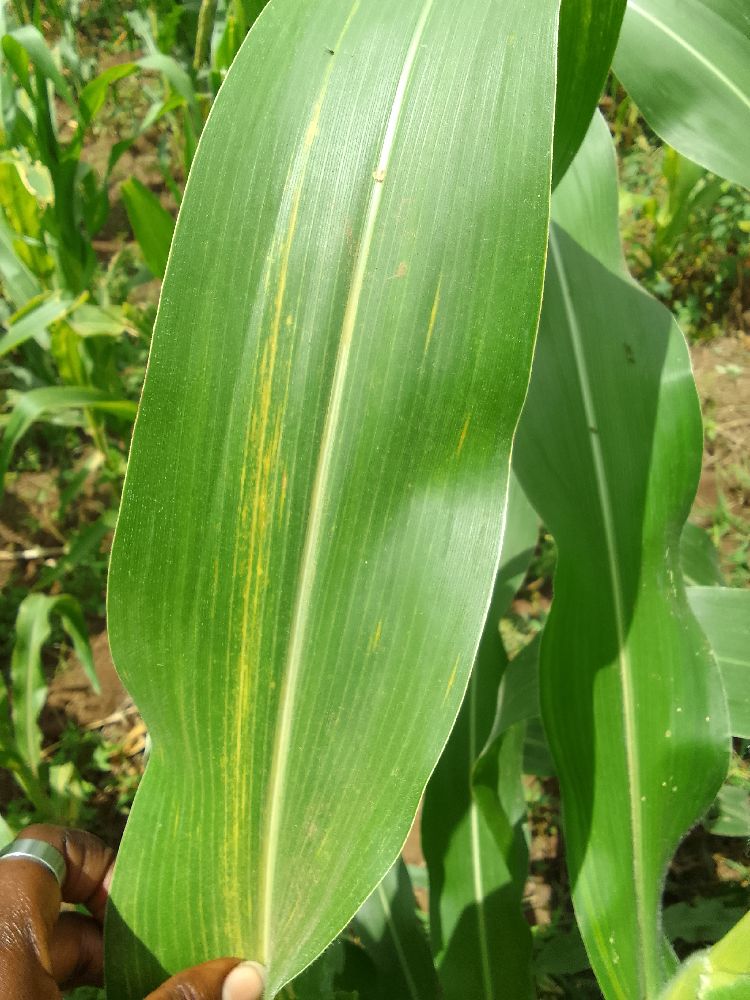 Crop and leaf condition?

maize, maize lethal necrosis
